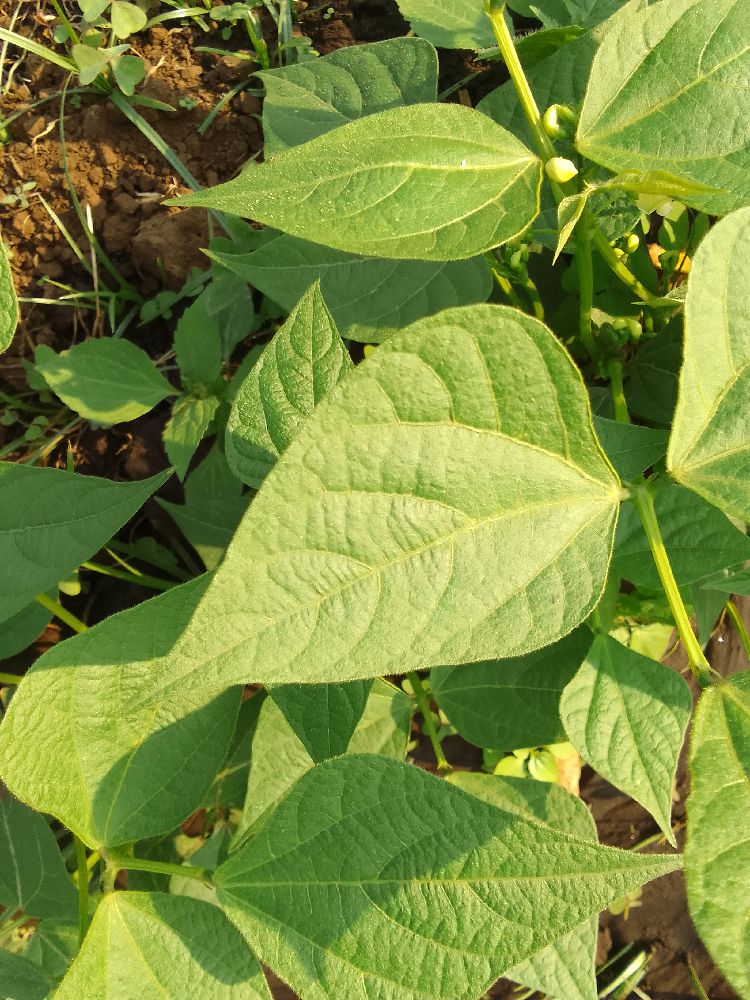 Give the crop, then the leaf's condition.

common bean, healthy
